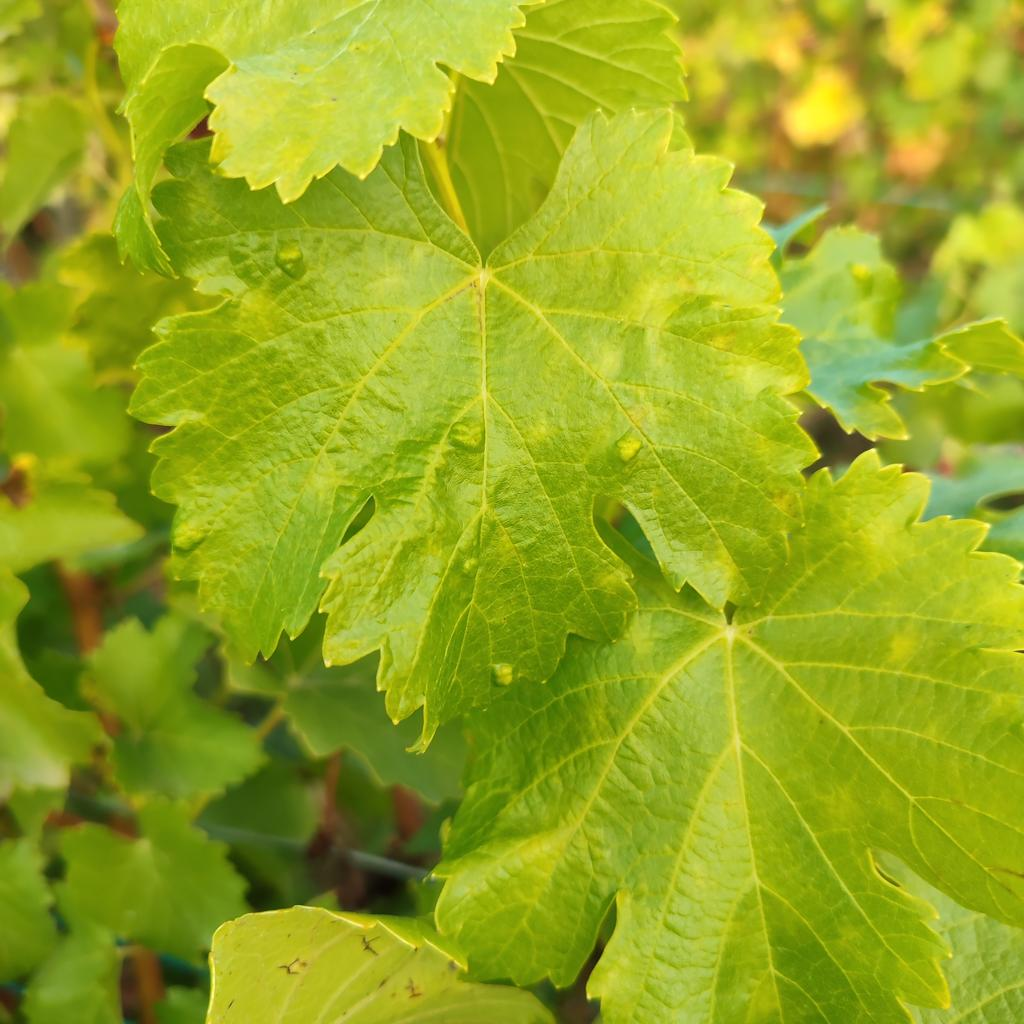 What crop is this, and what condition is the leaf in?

grapevine, erineum mite
